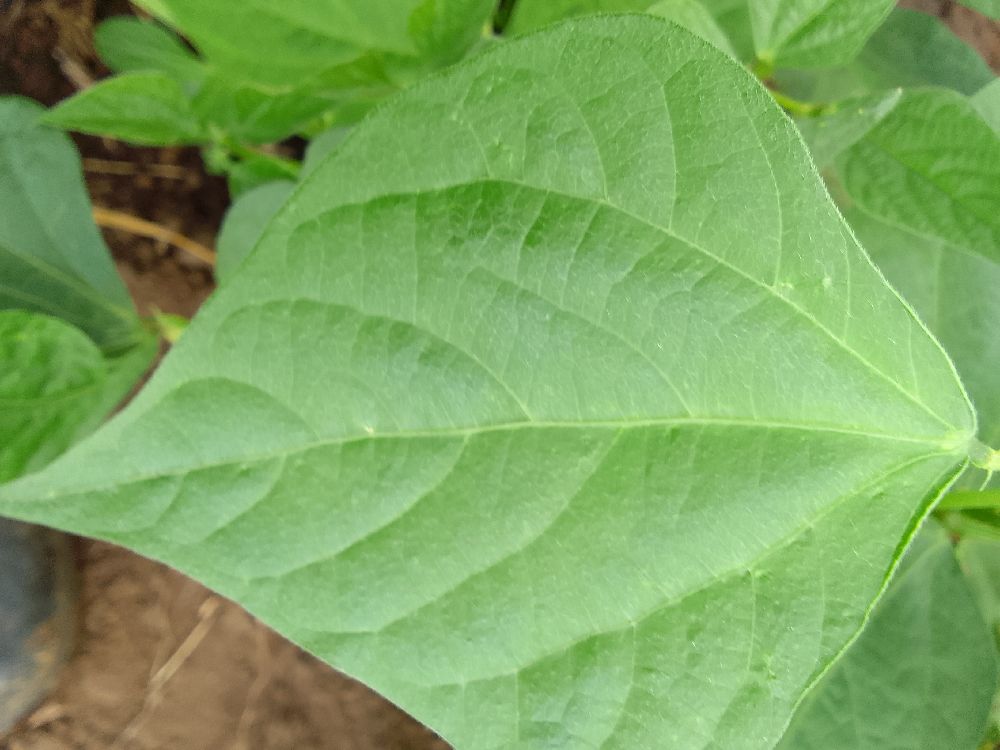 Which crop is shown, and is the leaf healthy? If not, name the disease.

common bean, healthy
